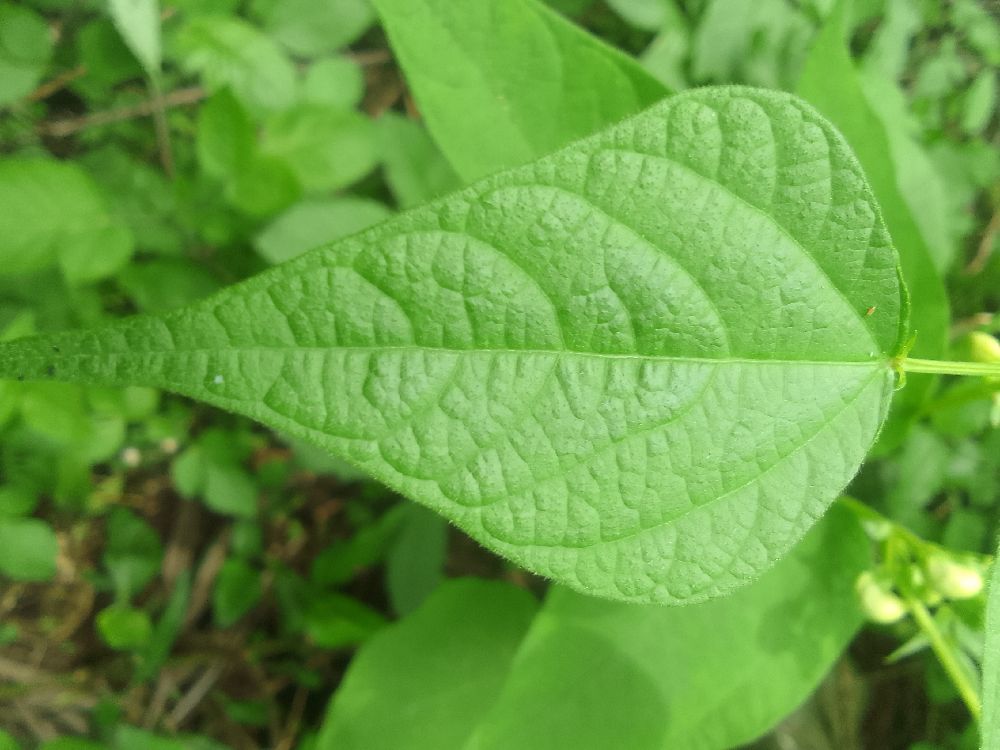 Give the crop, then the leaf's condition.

common bean, healthy
